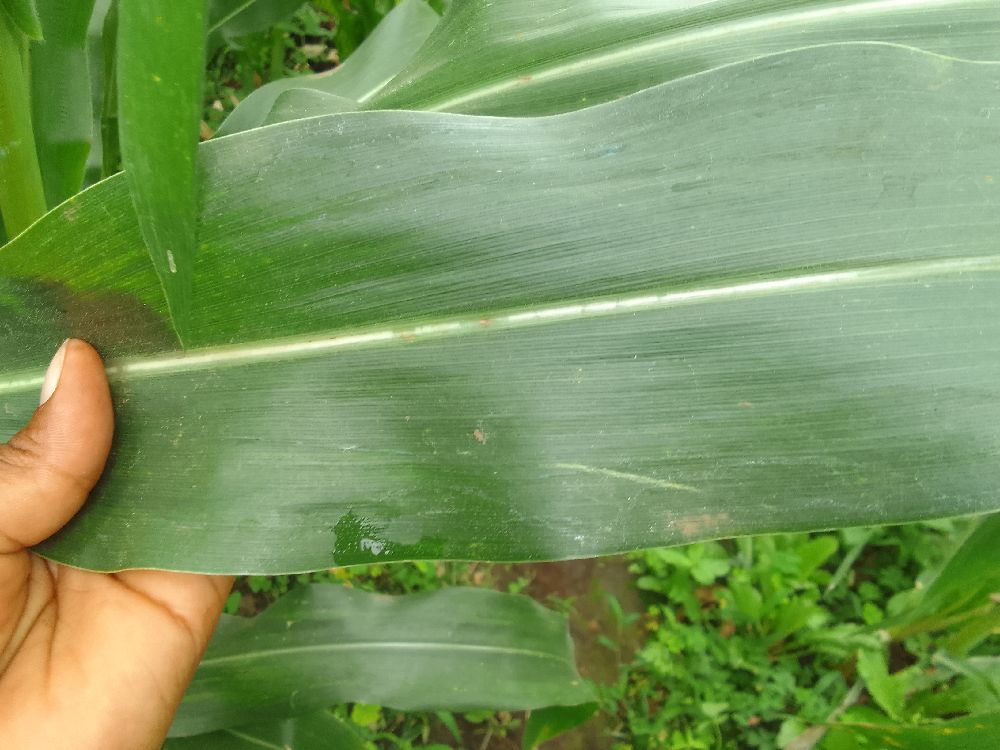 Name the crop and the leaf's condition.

maize, healthy
